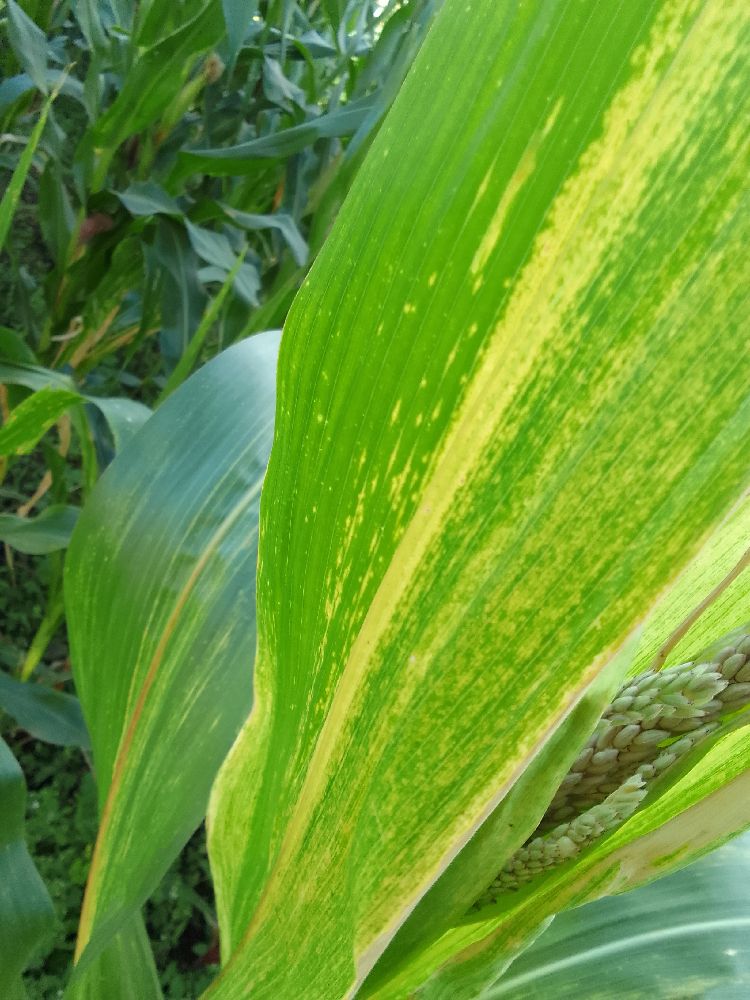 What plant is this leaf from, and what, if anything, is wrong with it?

maize, maize lethal necrosis
